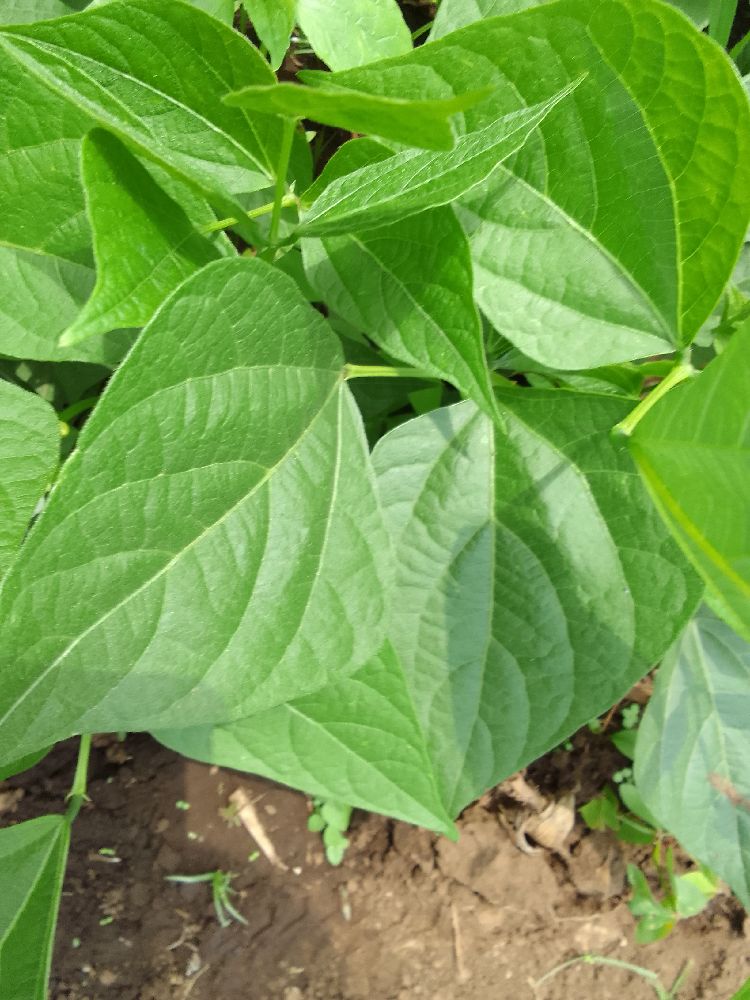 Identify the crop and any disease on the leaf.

common bean, healthy
